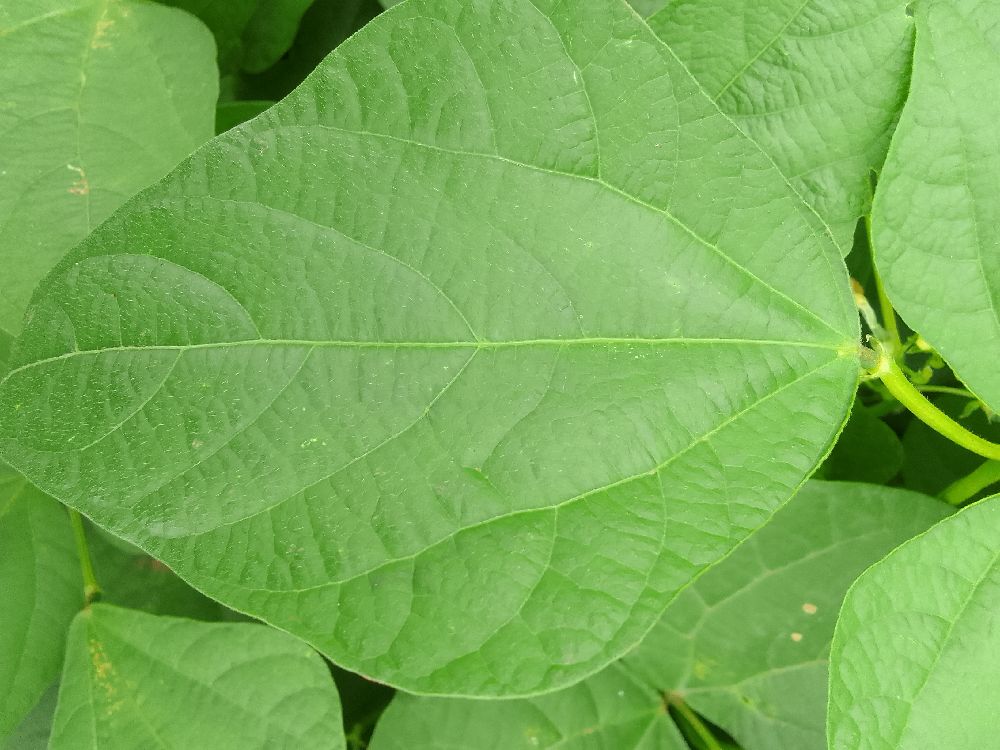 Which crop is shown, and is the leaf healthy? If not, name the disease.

common bean, healthy
